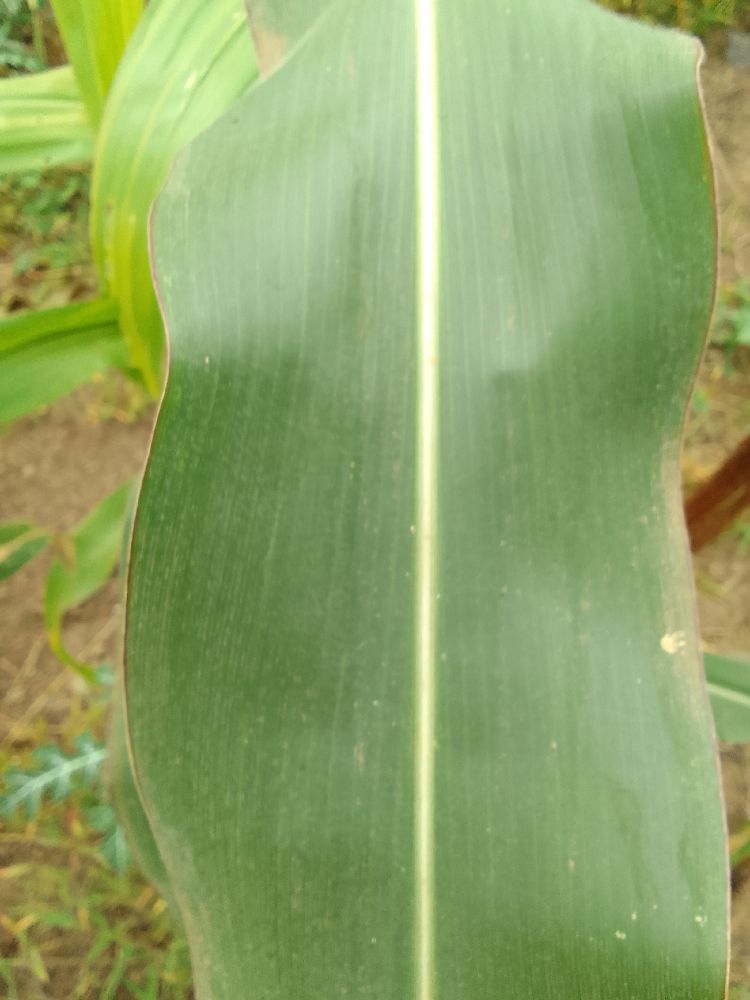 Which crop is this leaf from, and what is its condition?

maize, healthy
